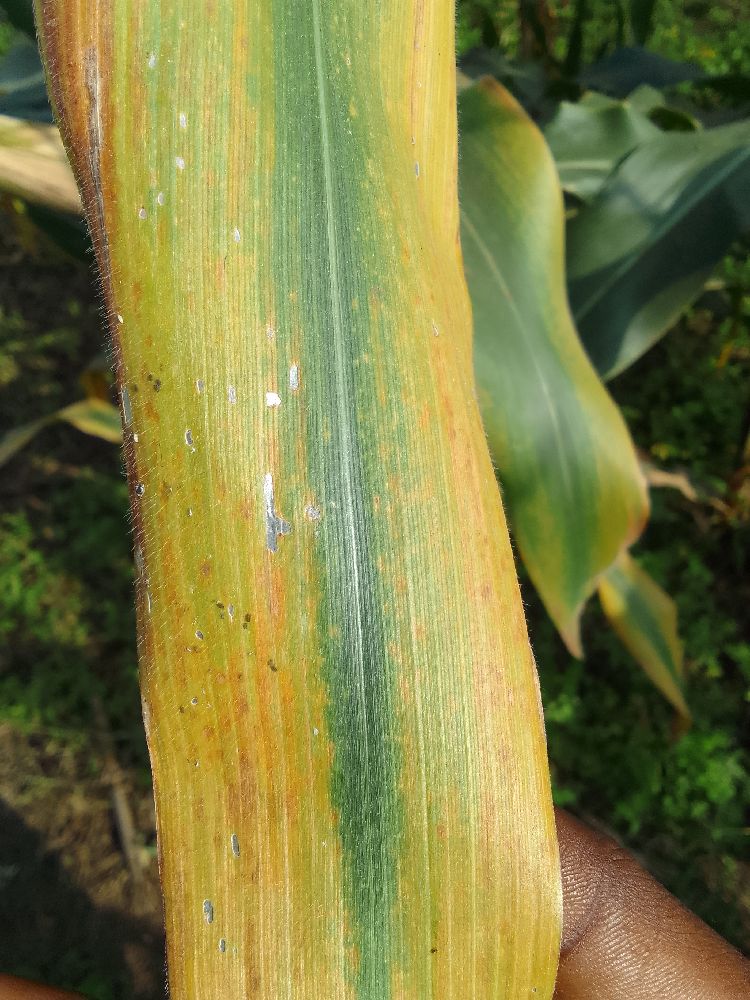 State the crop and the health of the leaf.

maize, maize lethal necrosis
